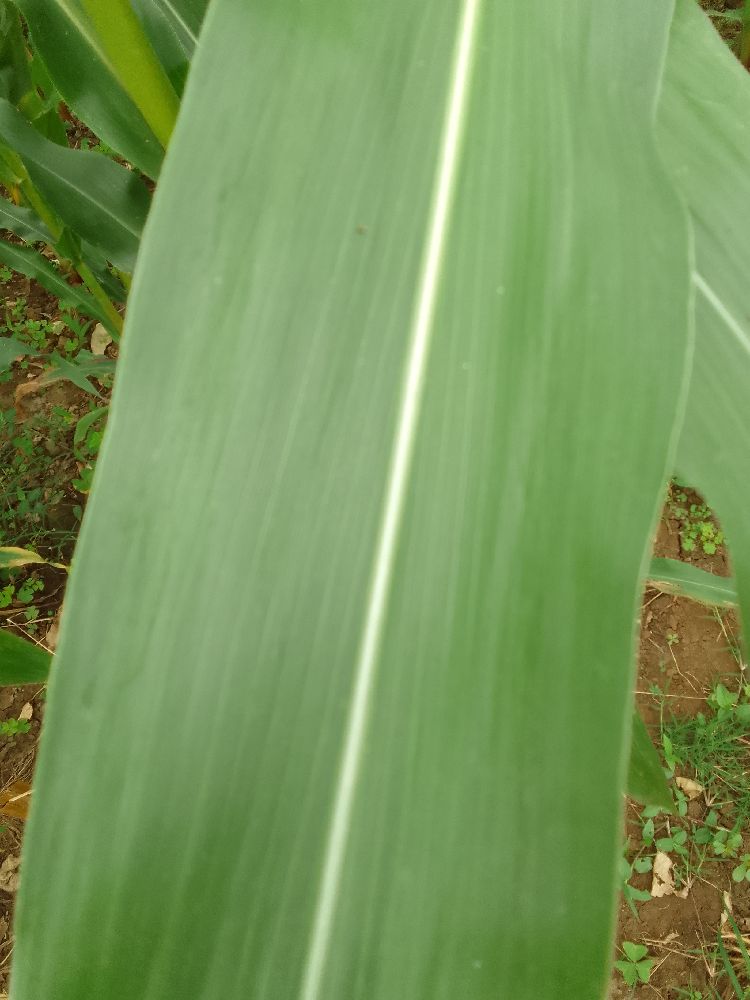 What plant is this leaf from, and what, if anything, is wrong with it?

maize, healthy
